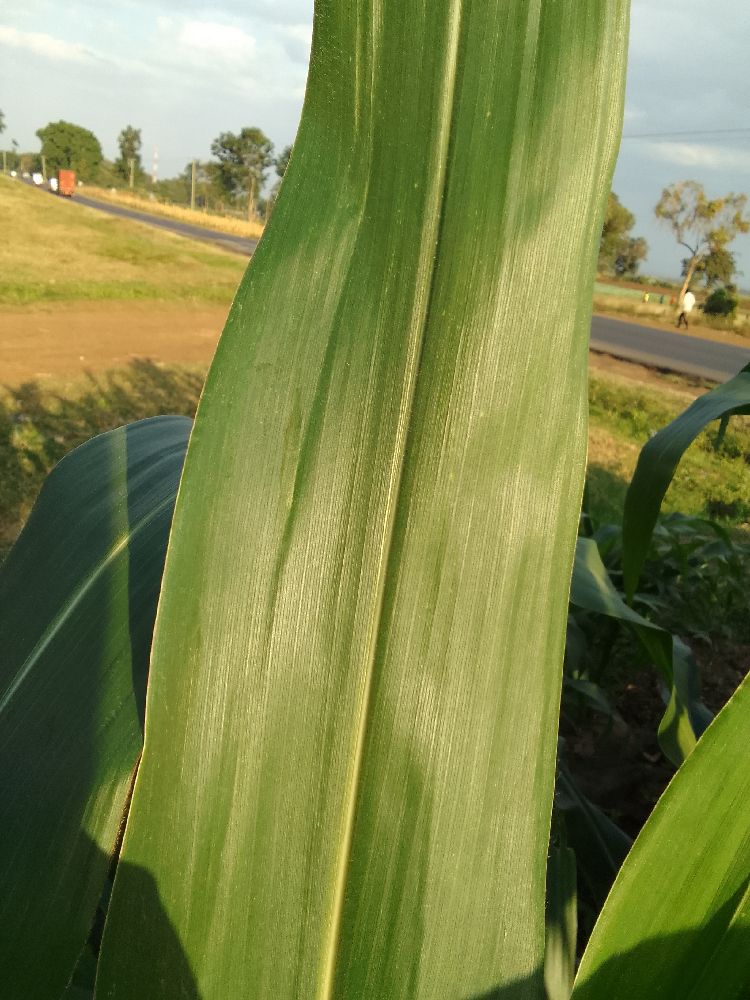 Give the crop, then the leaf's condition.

maize, healthy
